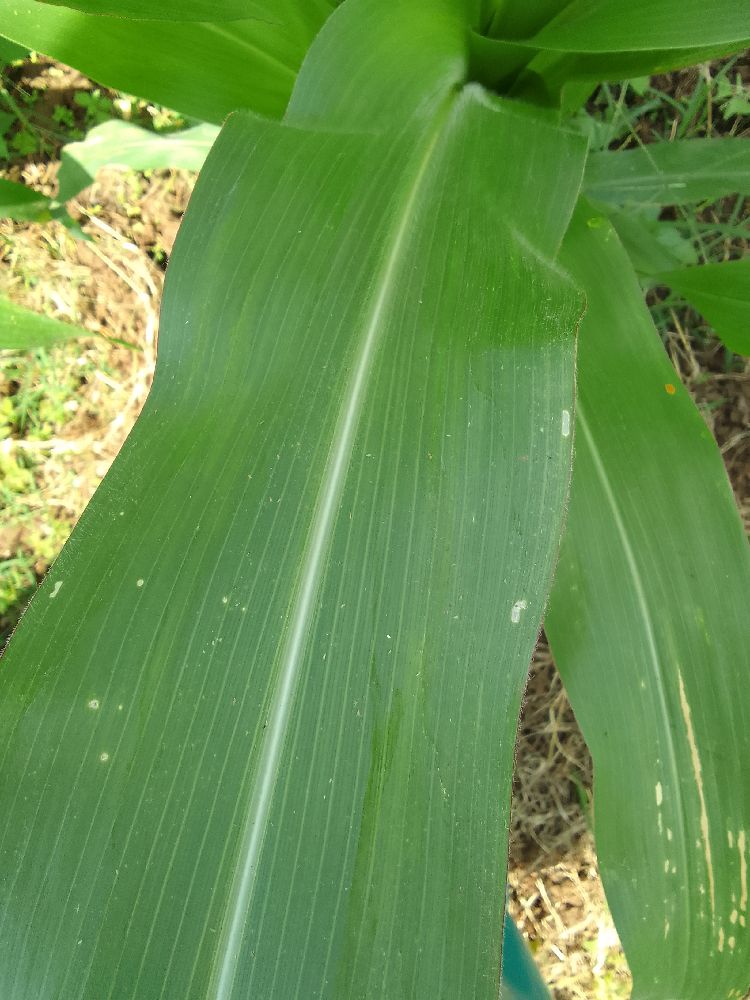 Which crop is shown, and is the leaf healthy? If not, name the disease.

maize, healthy
